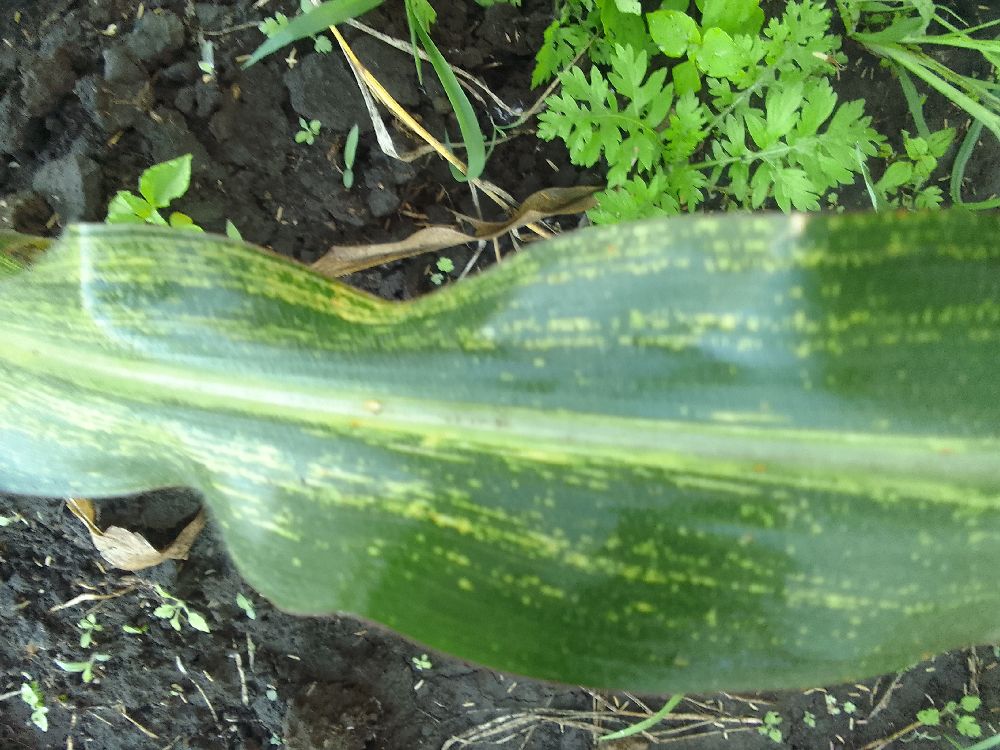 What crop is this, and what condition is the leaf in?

maize, maize streak virus
